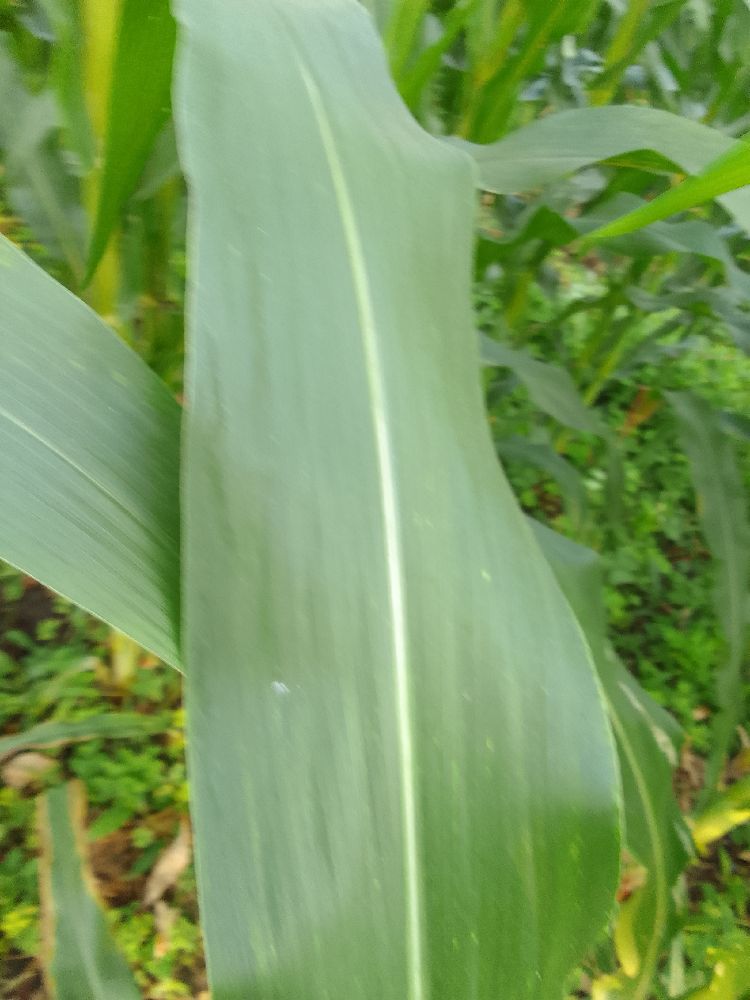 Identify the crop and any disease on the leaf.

maize, healthy
